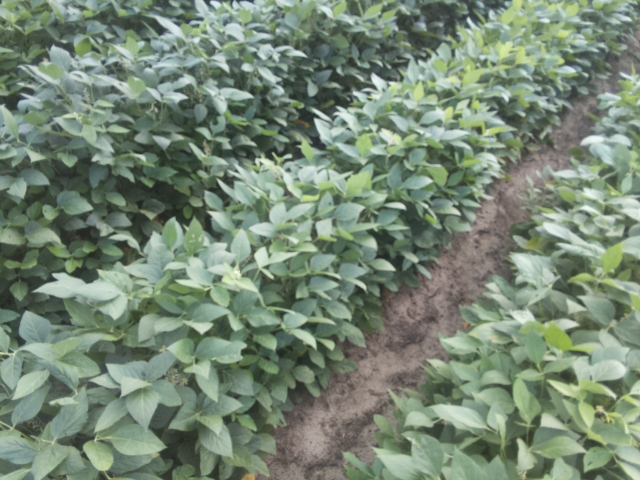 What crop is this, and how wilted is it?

soybean, leaves with no wilting
